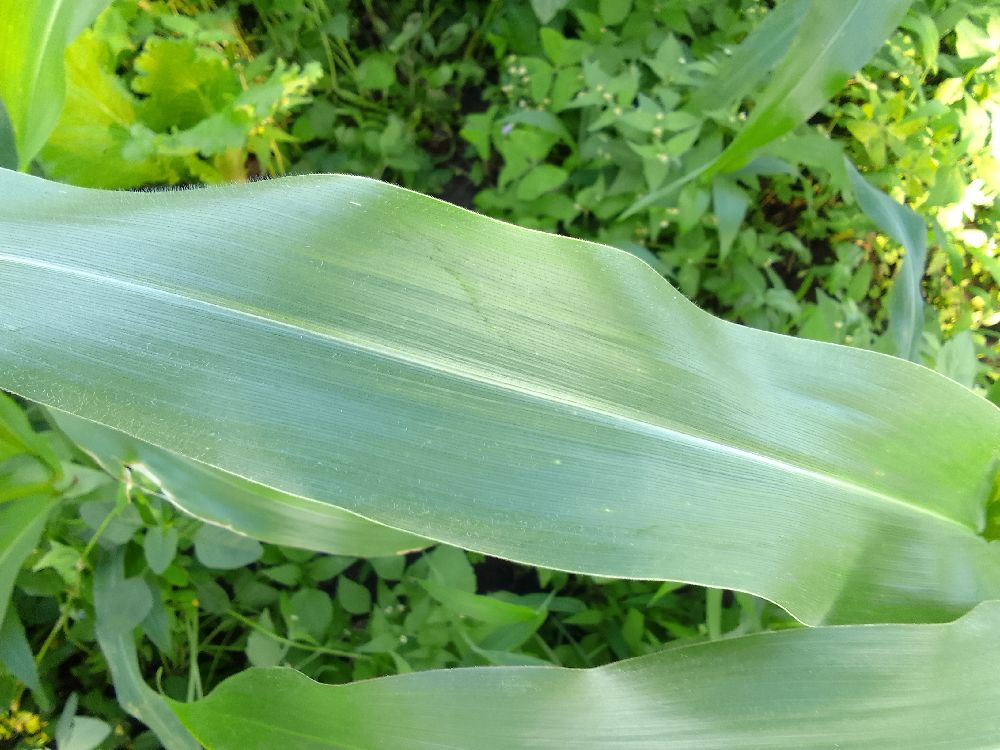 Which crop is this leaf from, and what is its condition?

maize, healthy
